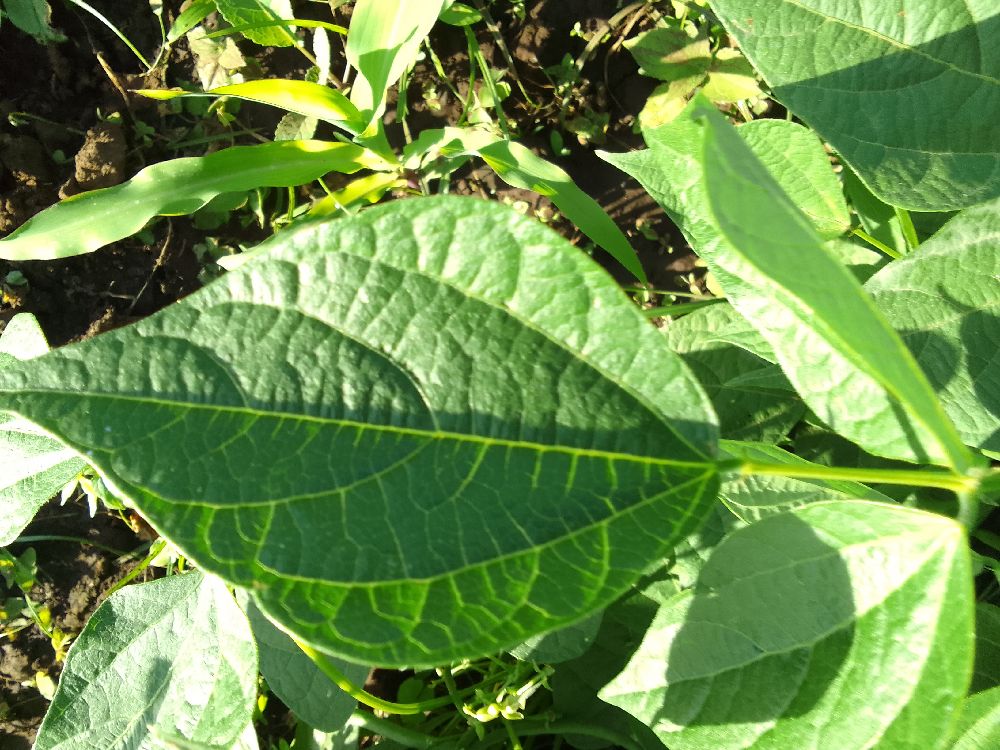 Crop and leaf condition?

common bean, healthy
